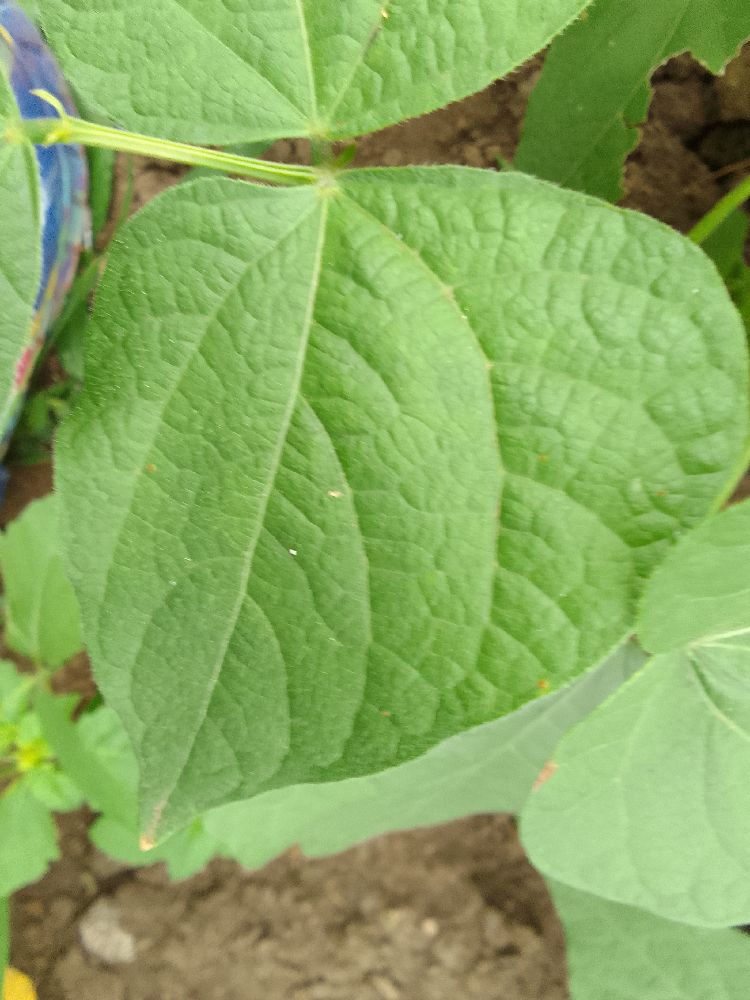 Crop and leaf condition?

common bean, healthy
